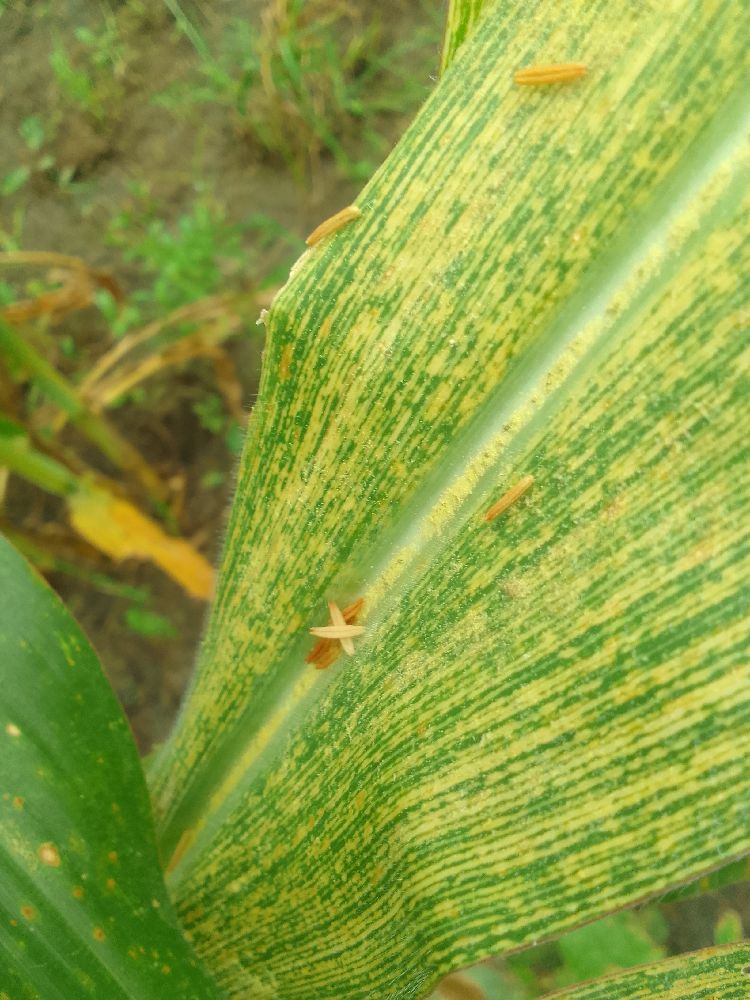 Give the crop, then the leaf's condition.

maize, maize streak virus
